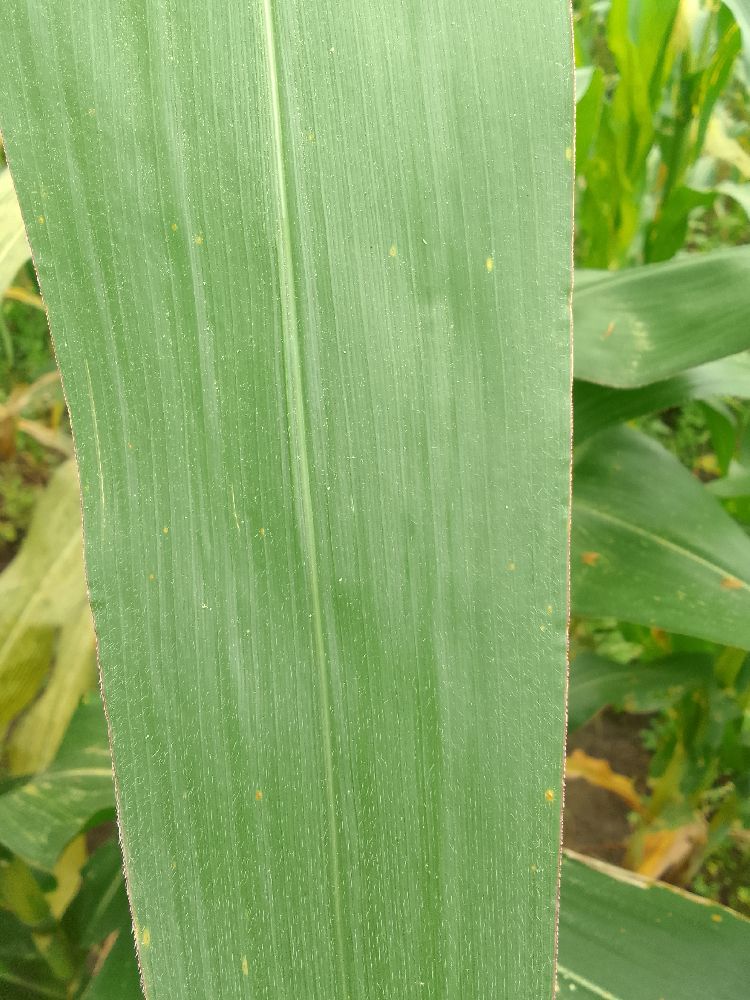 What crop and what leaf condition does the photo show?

maize, healthy
